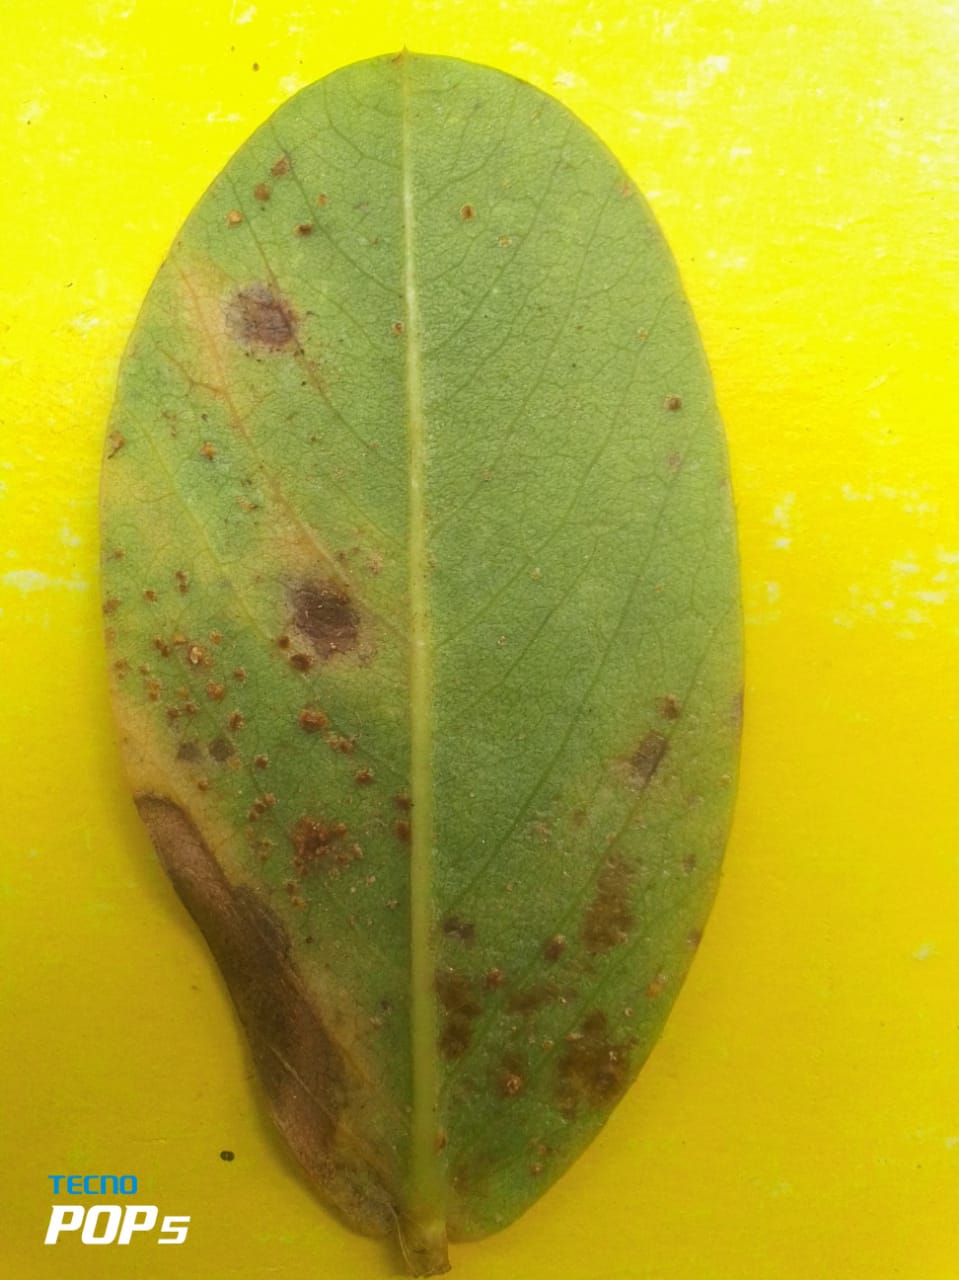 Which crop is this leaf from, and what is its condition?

peanut, nothapassalora personata
